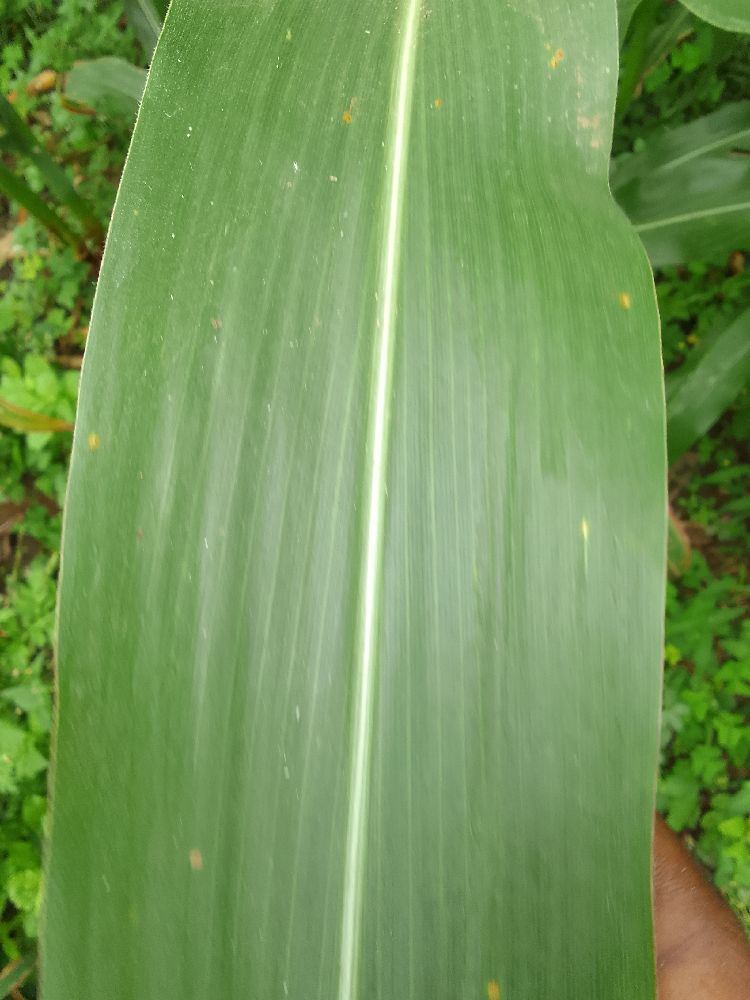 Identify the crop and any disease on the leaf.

maize, healthy
